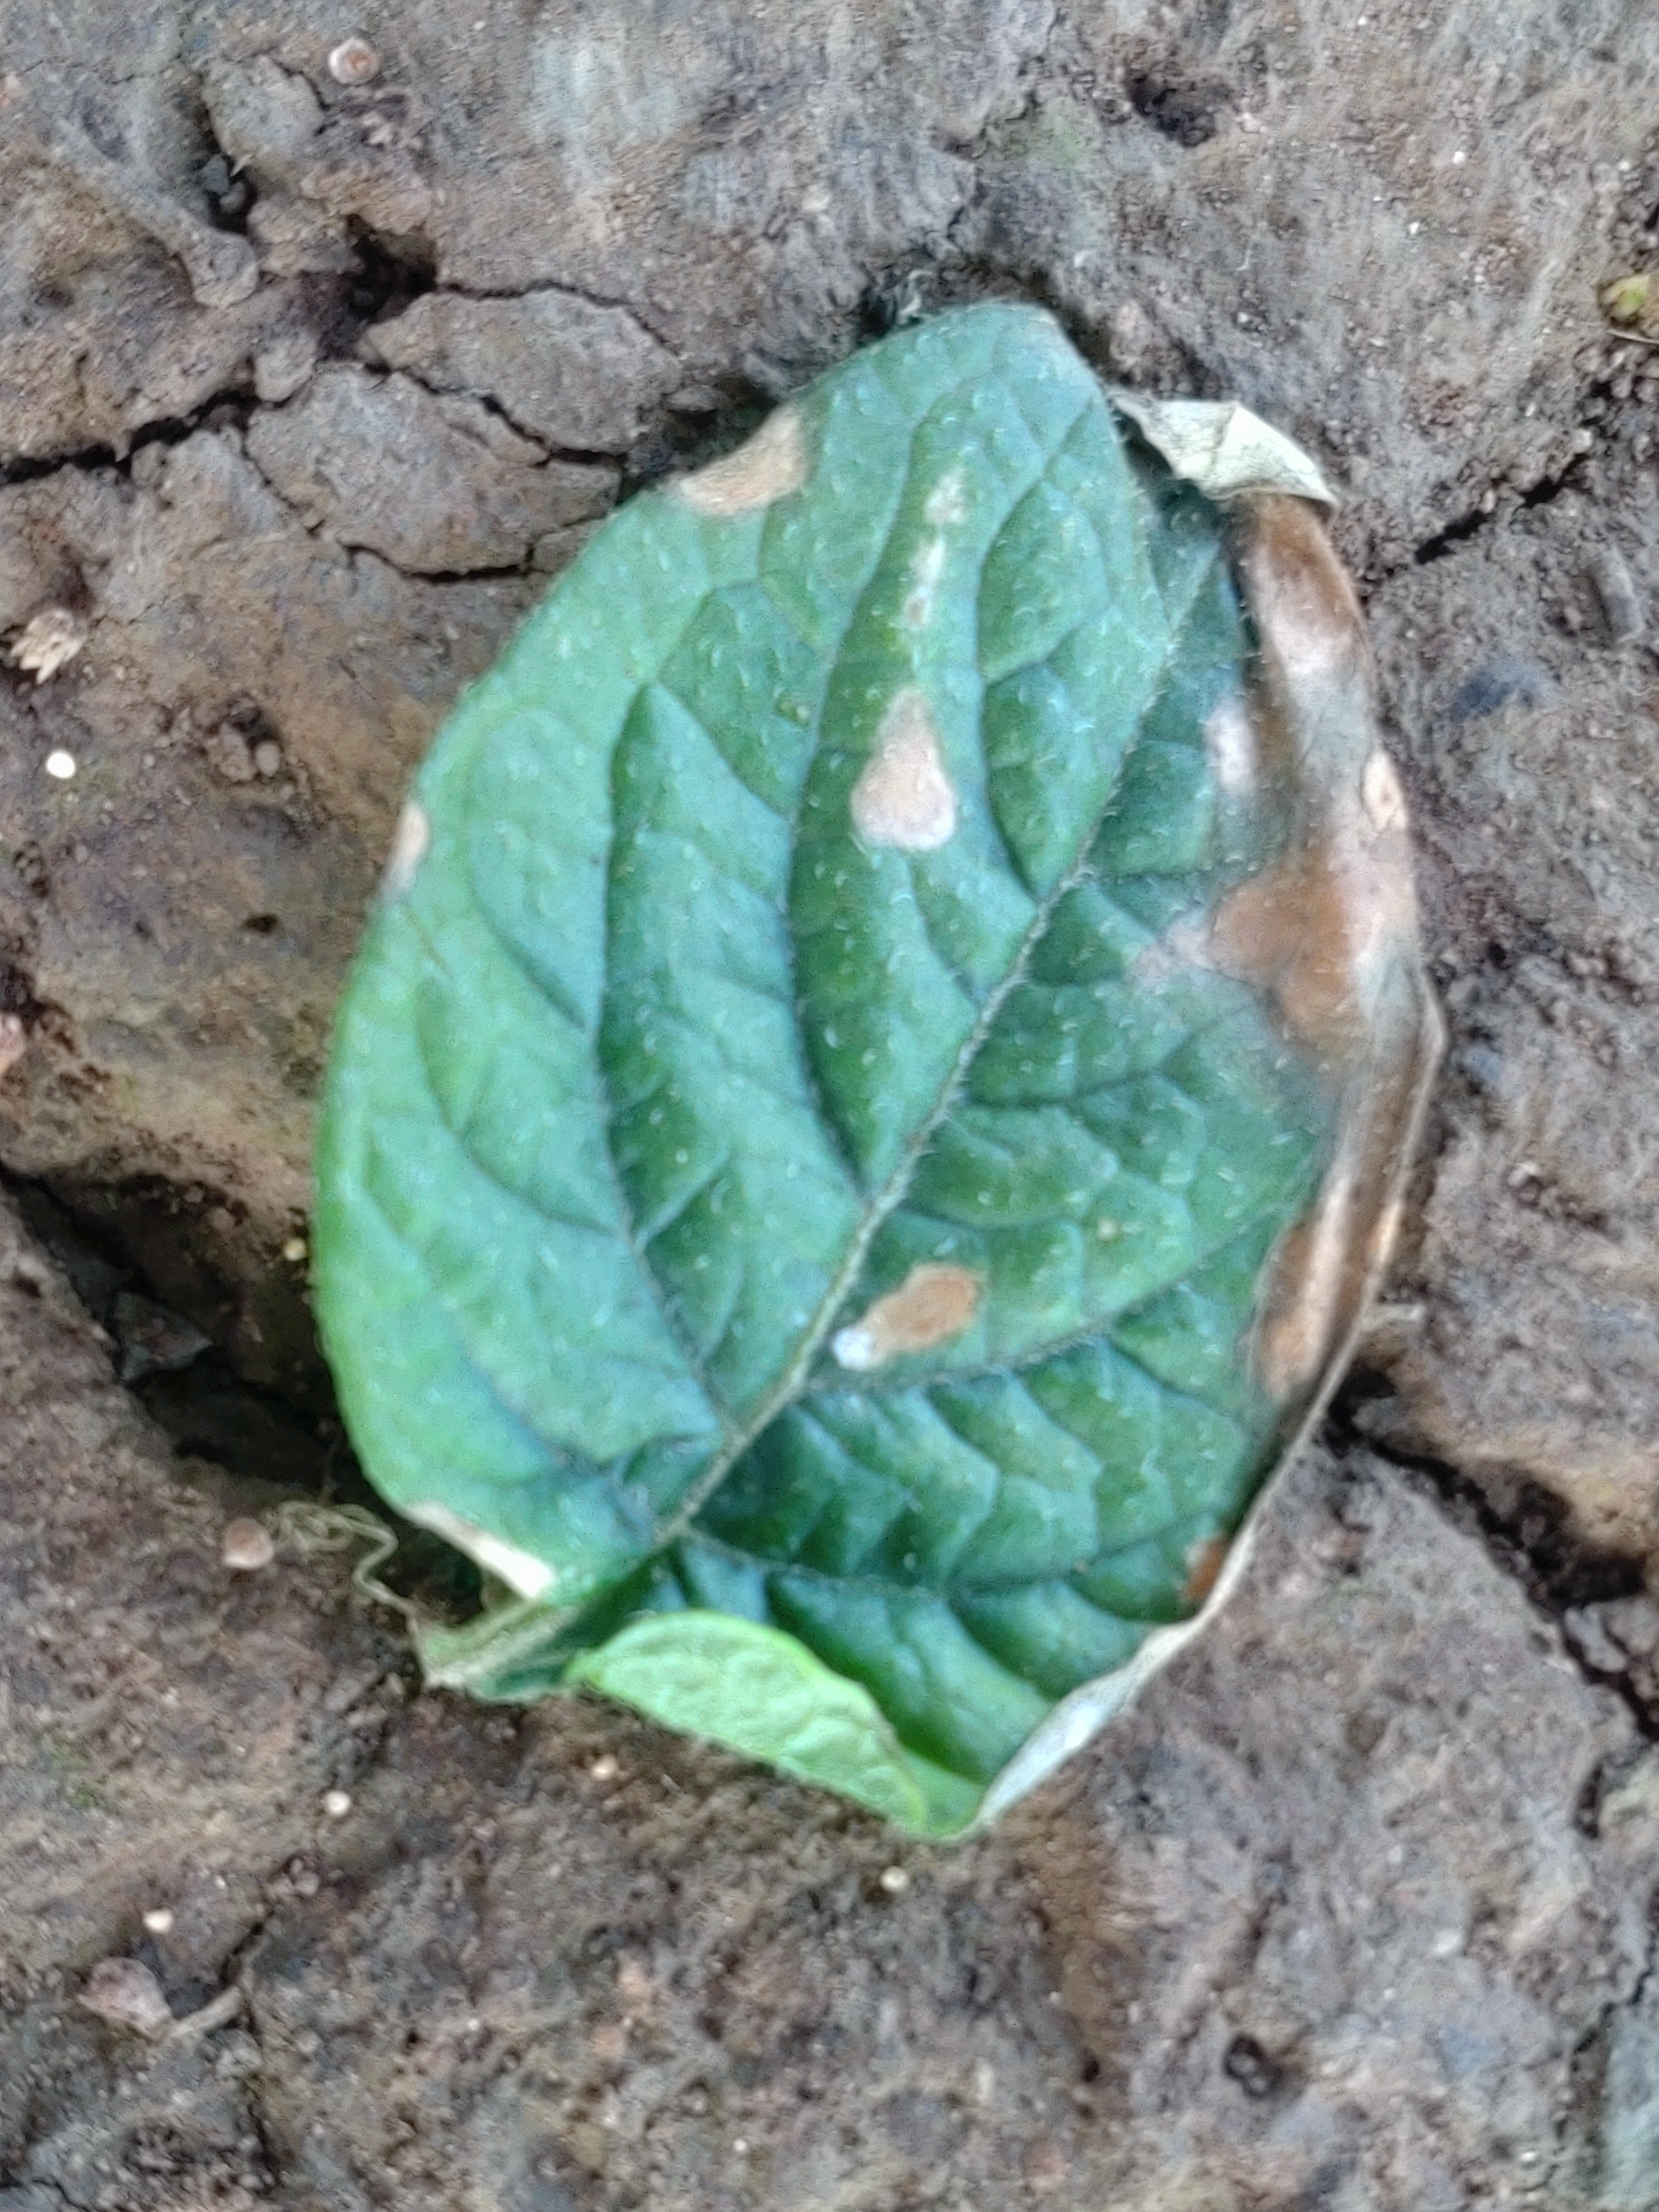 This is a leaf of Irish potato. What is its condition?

early blight
